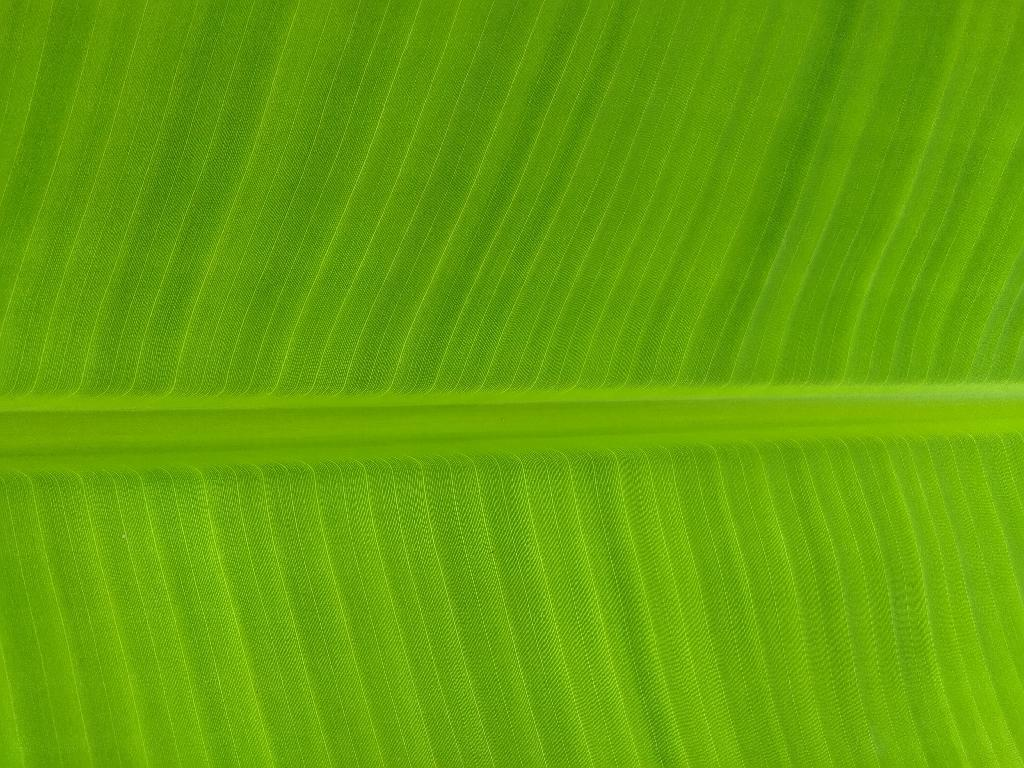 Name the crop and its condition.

banana, healthy
